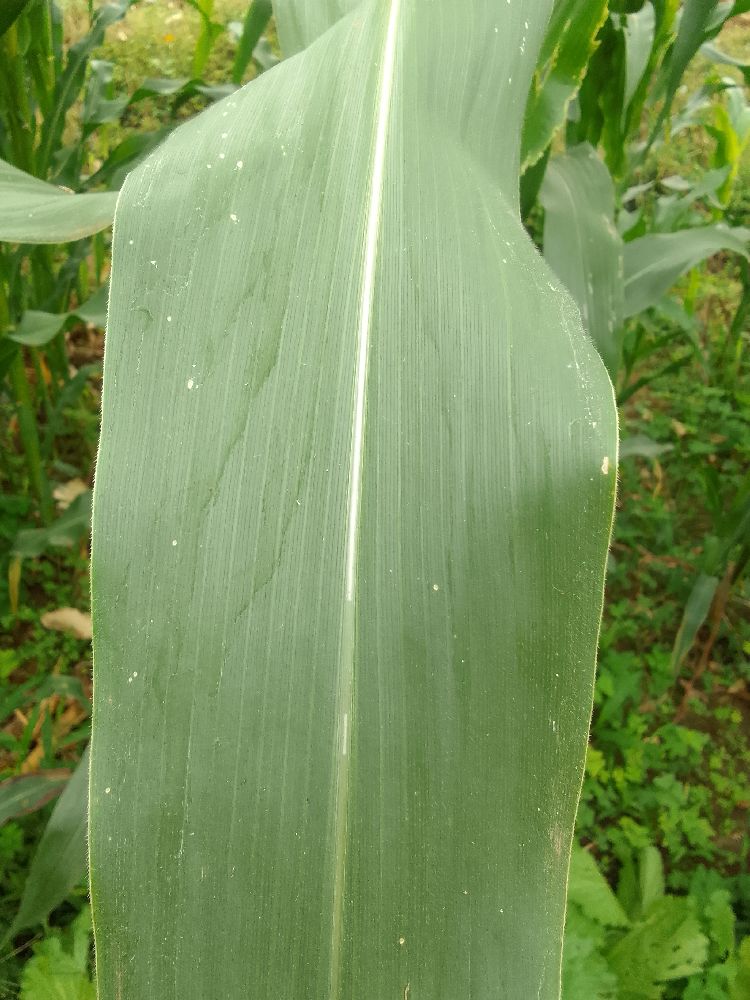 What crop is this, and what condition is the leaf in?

maize, healthy
